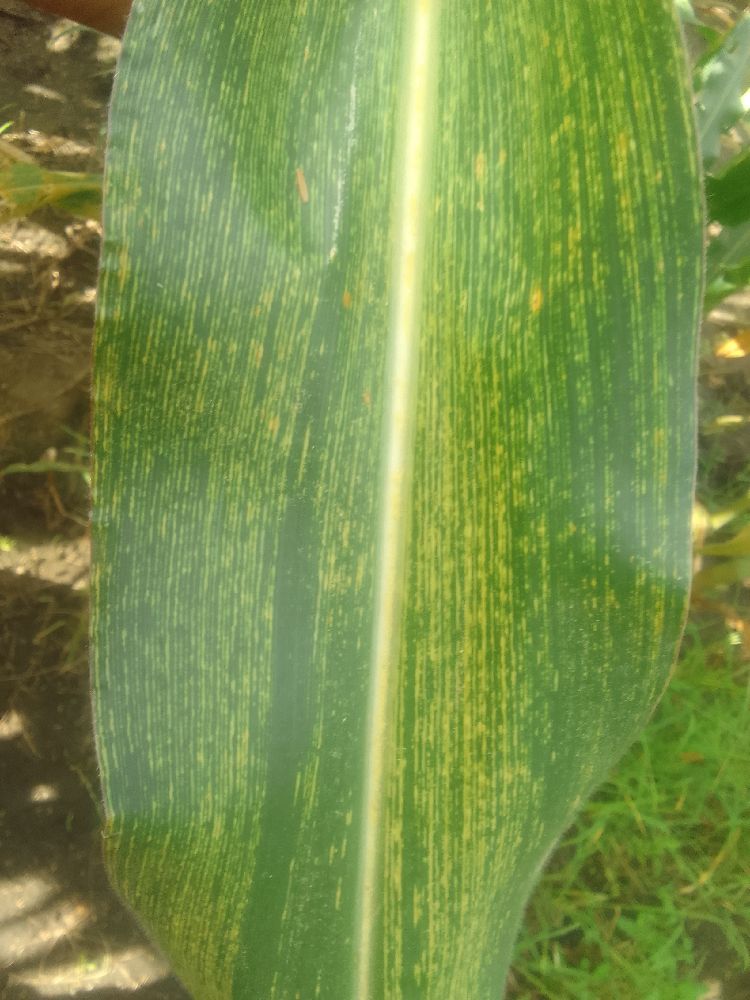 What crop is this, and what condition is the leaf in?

maize, maize streak virus
